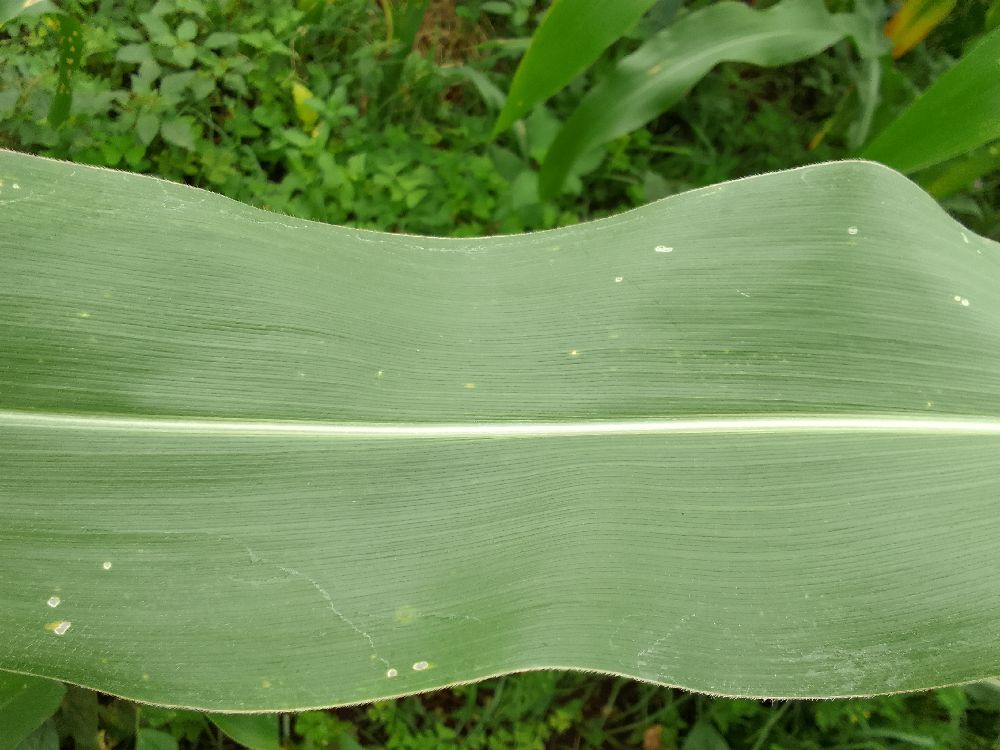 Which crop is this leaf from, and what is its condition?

maize, healthy
